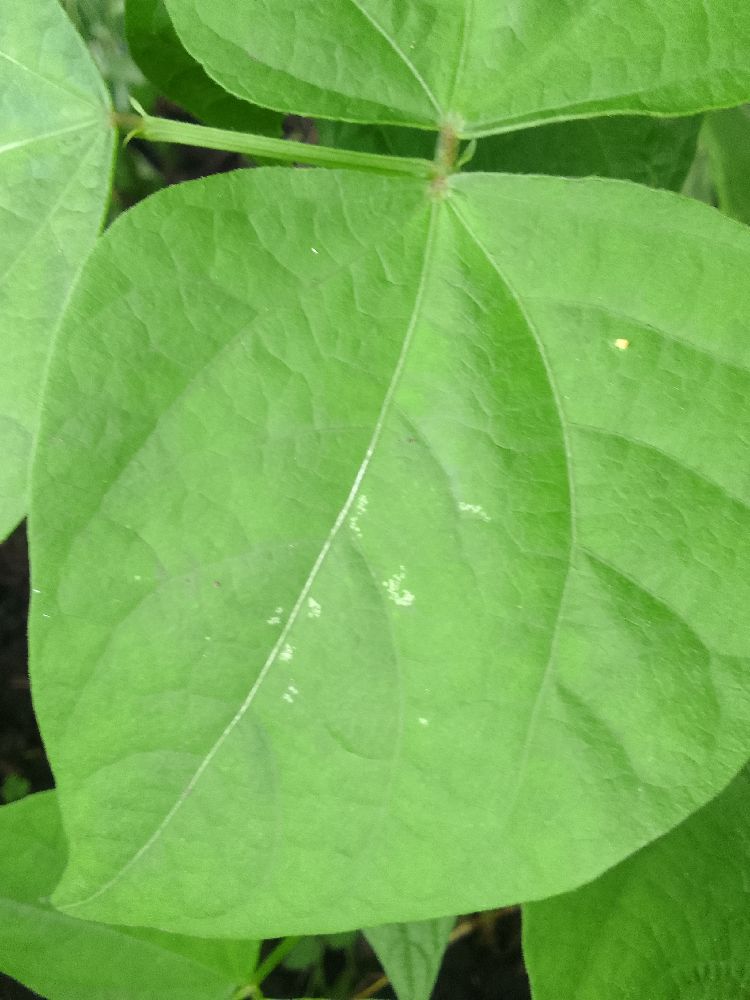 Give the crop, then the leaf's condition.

common bean, healthy
